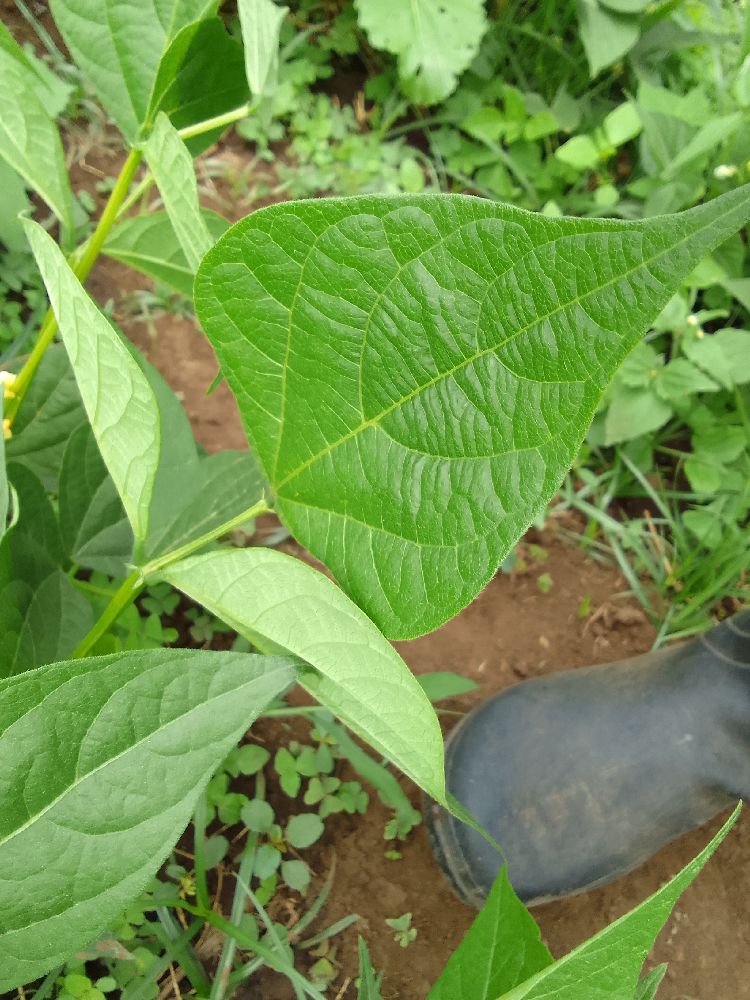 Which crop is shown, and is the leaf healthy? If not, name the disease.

common bean, healthy
